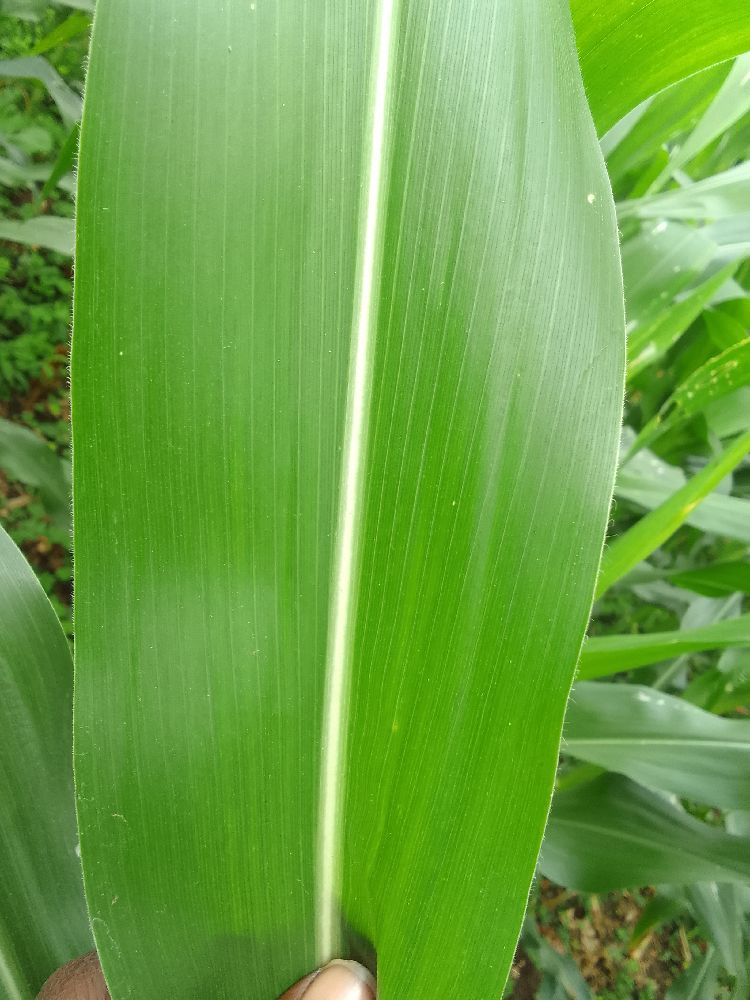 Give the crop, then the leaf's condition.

maize, healthy
